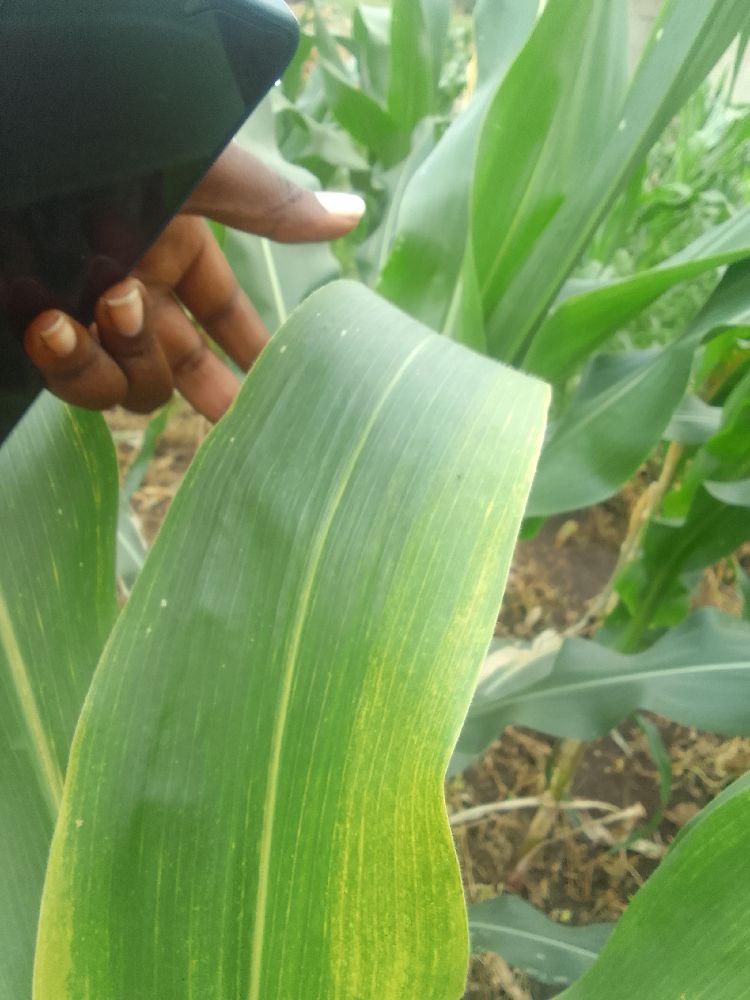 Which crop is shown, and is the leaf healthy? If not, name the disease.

maize, maize lethal necrosis
